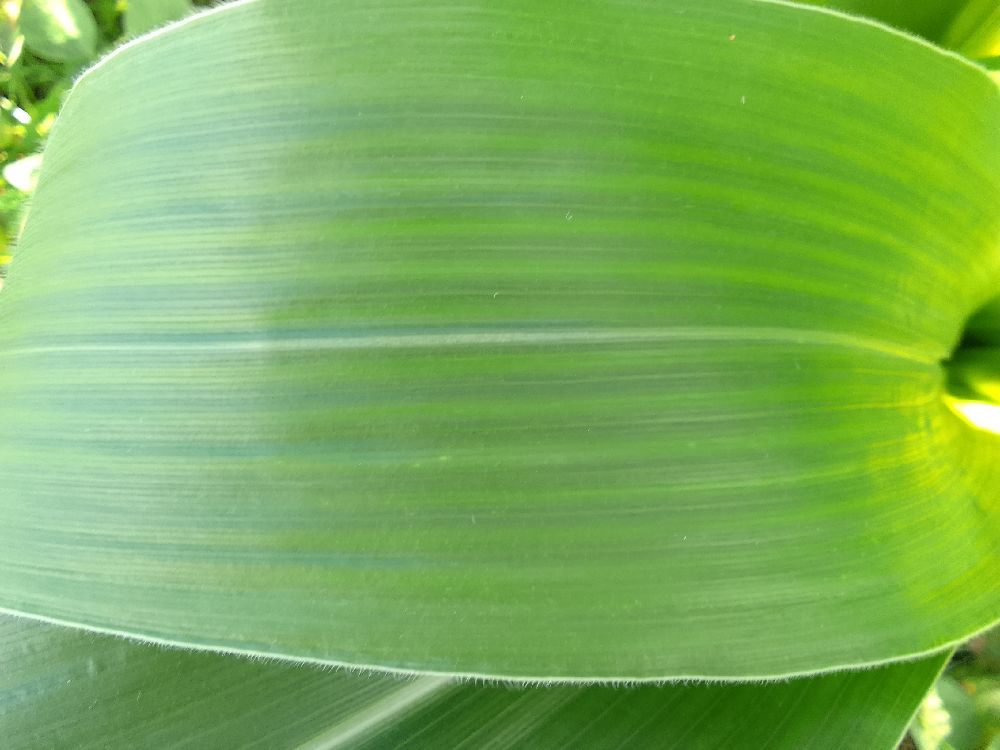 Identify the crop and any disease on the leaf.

maize, healthy
